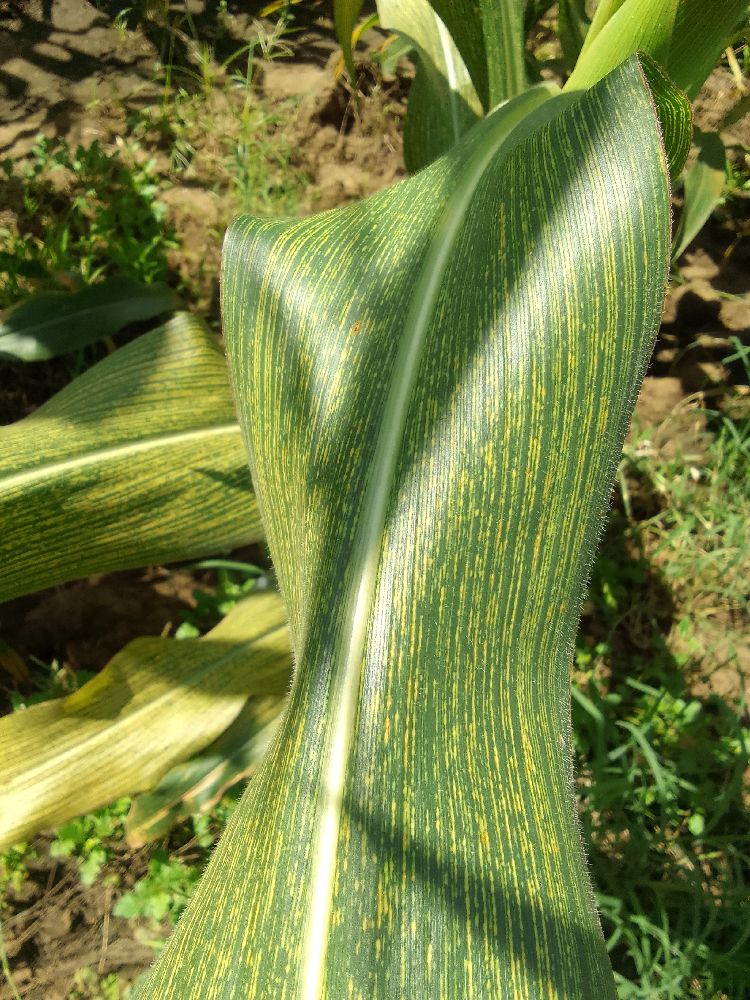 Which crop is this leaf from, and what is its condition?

maize, maize streak virus
